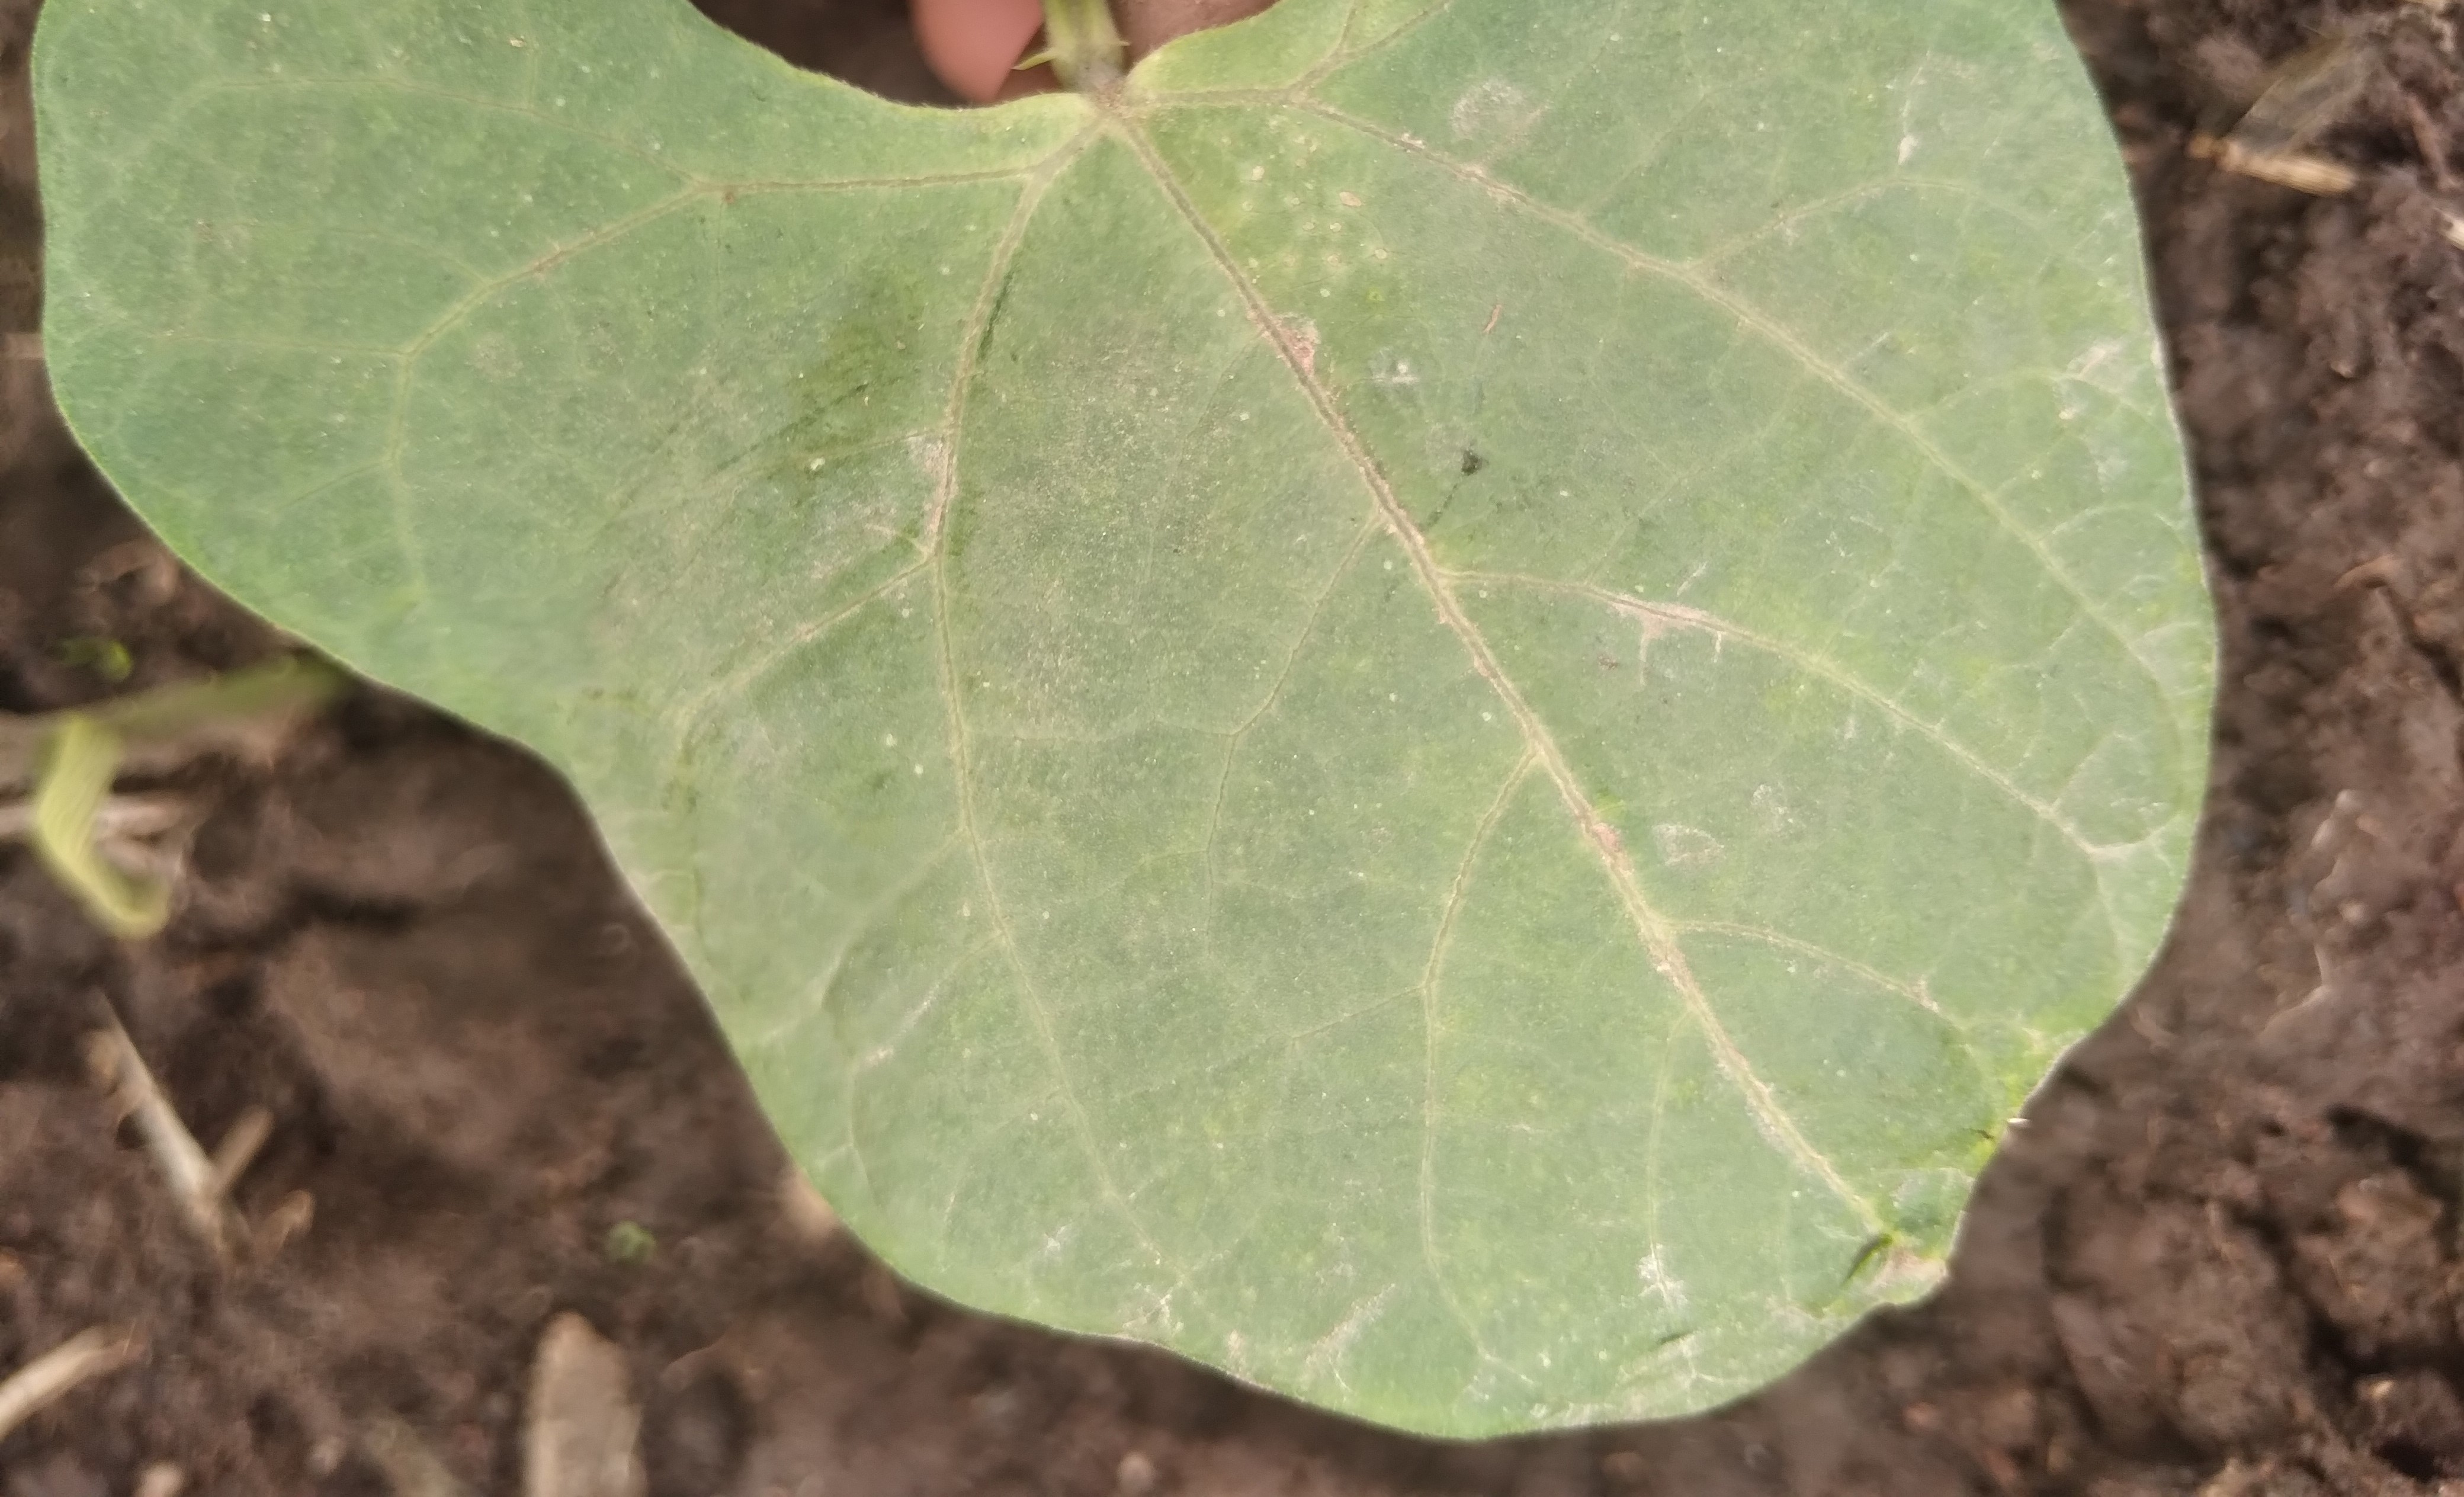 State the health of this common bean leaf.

healthy
